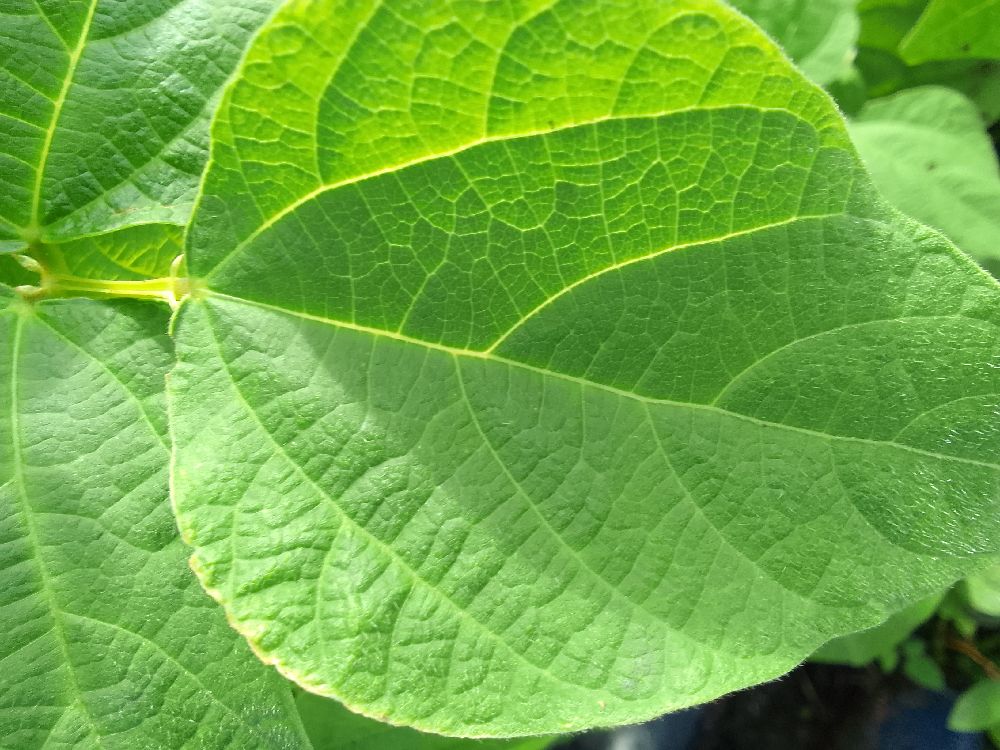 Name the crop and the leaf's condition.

common bean, healthy
